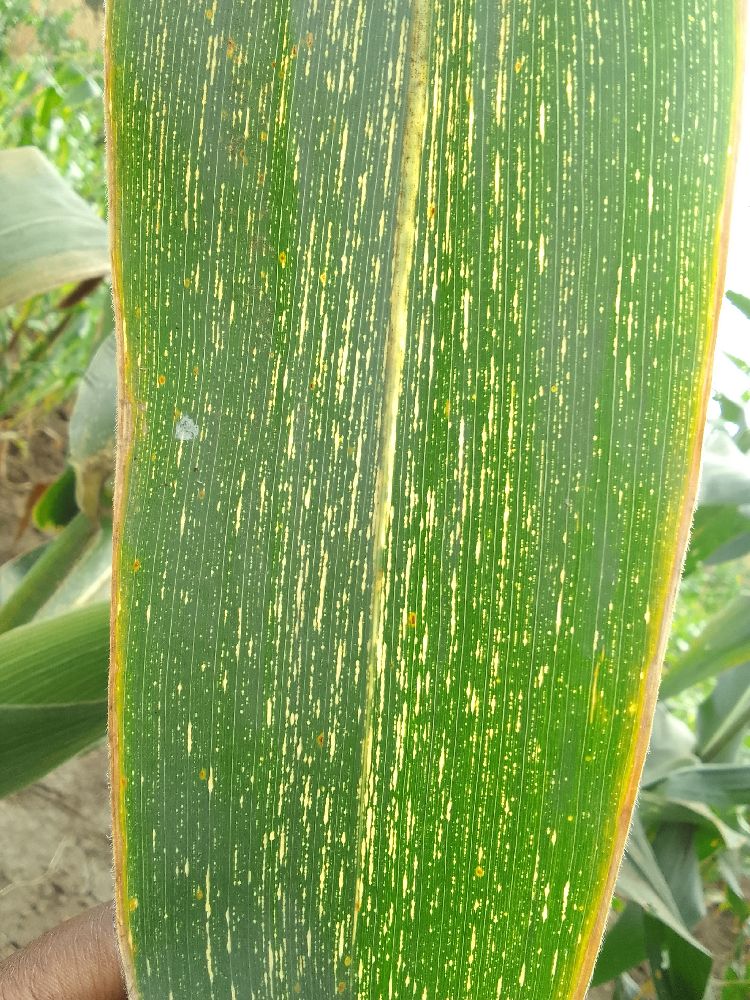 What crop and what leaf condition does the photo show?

maize, maize streak virus
